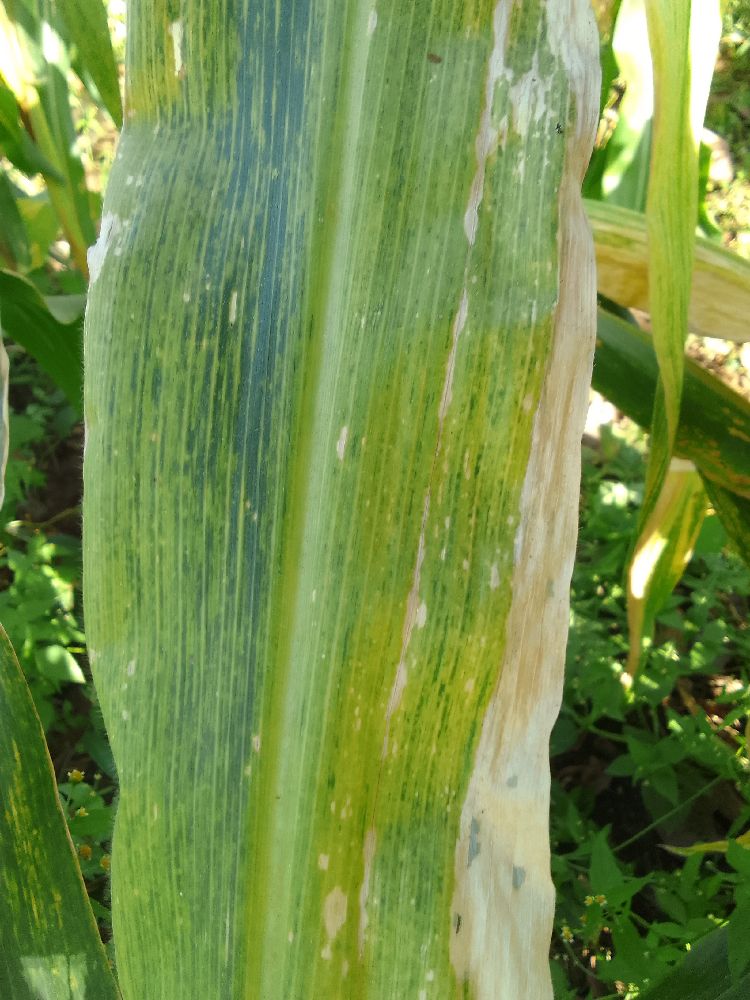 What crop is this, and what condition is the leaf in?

maize, maize lethal necrosis
